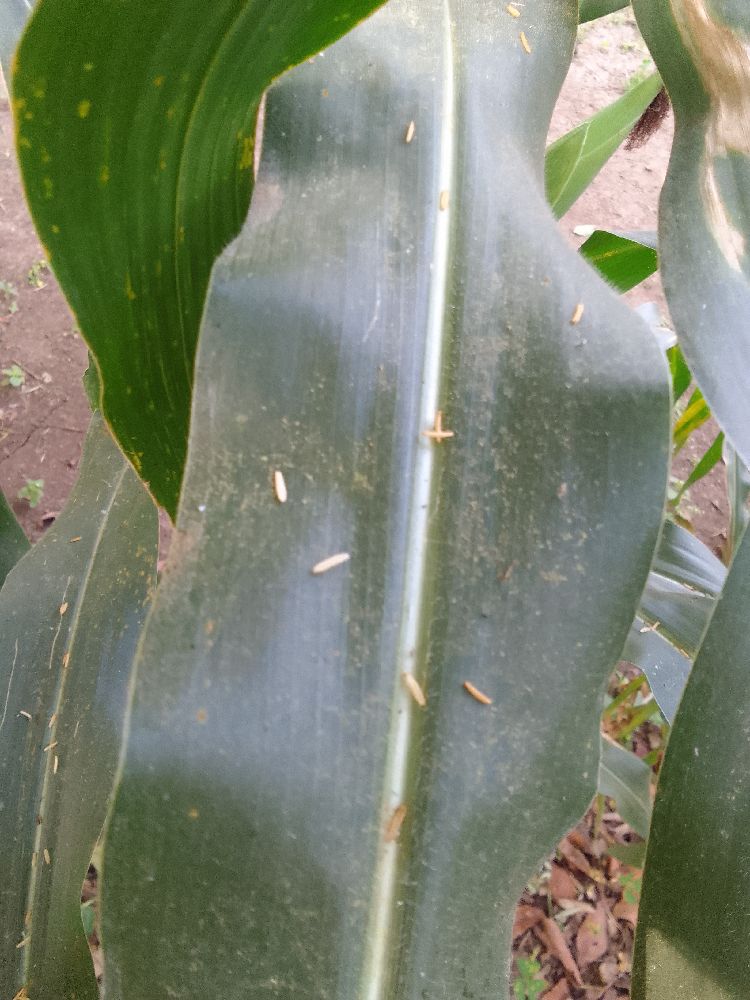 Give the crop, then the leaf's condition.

maize, healthy
